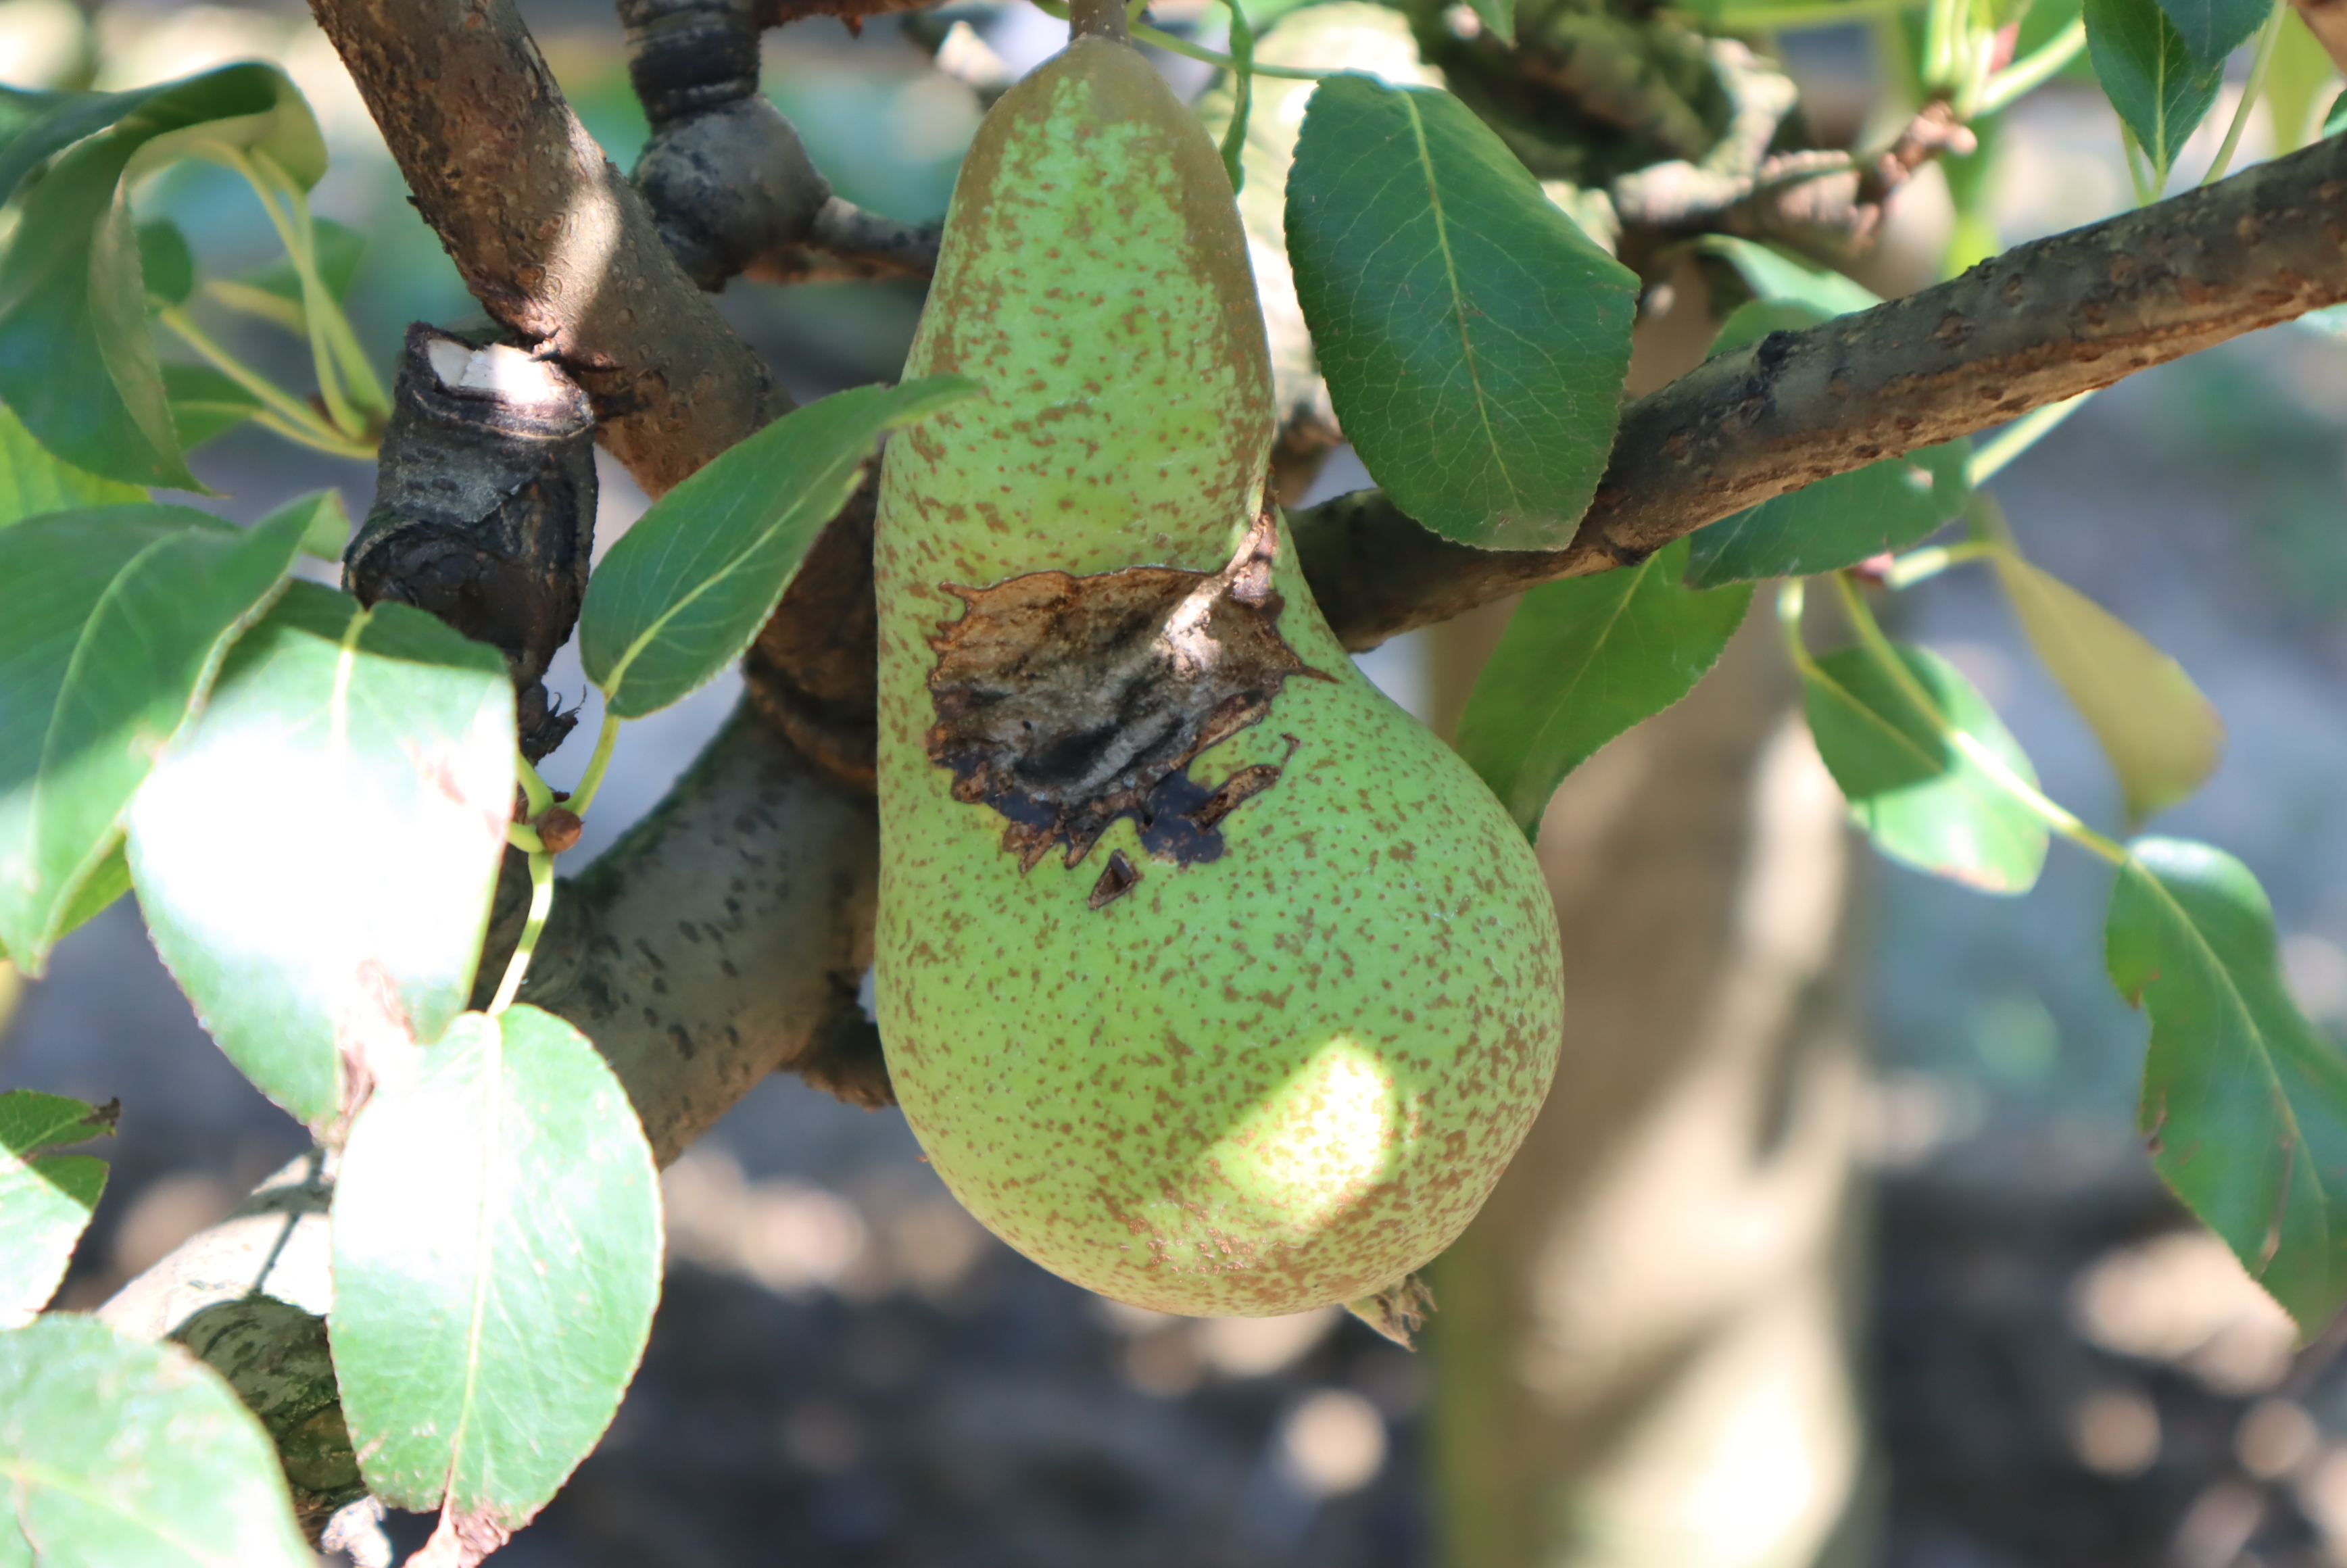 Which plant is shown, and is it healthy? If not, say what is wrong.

pear, birds
